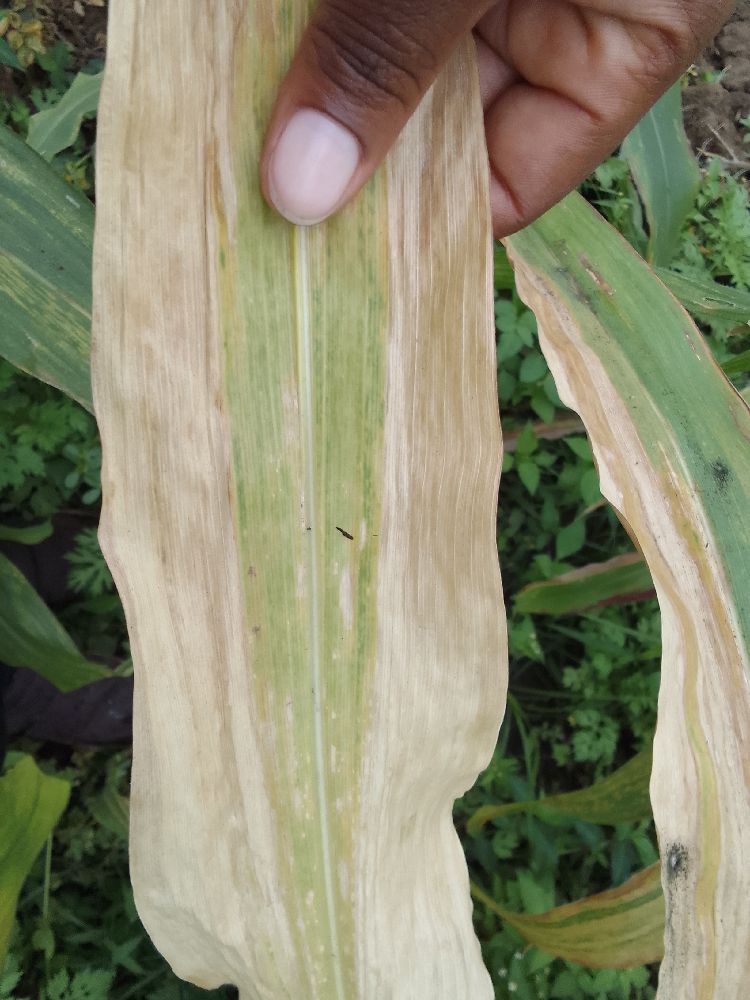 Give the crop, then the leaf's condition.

maize, maize lethal necrosis
